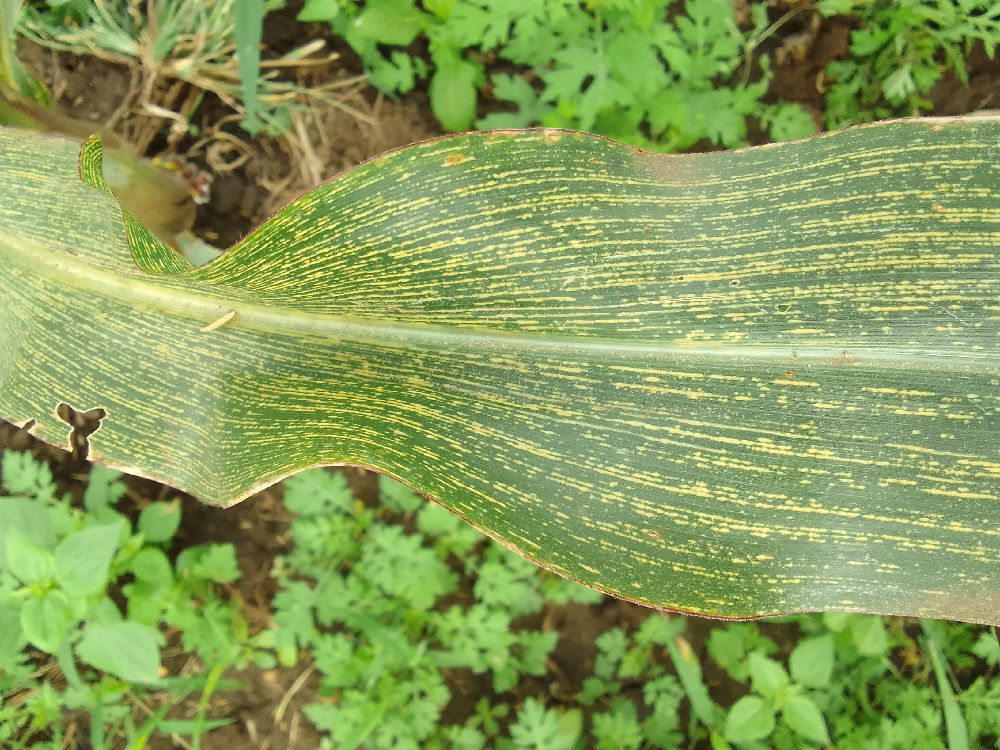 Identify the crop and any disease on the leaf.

maize, maize streak virus
